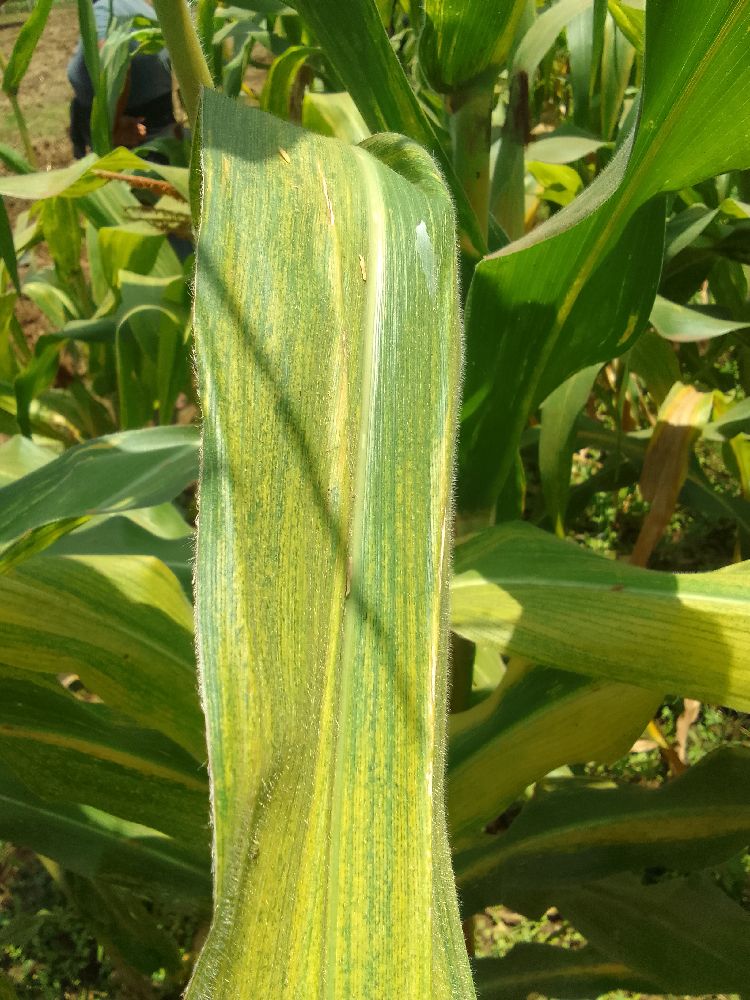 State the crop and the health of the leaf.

maize, maize lethal necrosis
